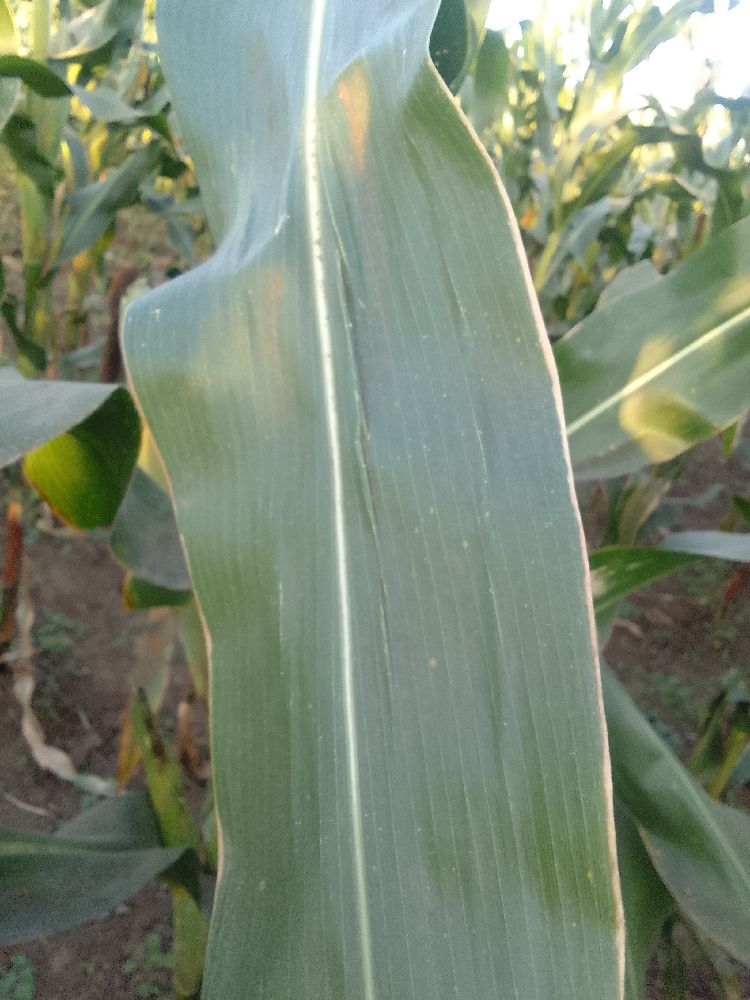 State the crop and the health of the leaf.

maize, healthy
